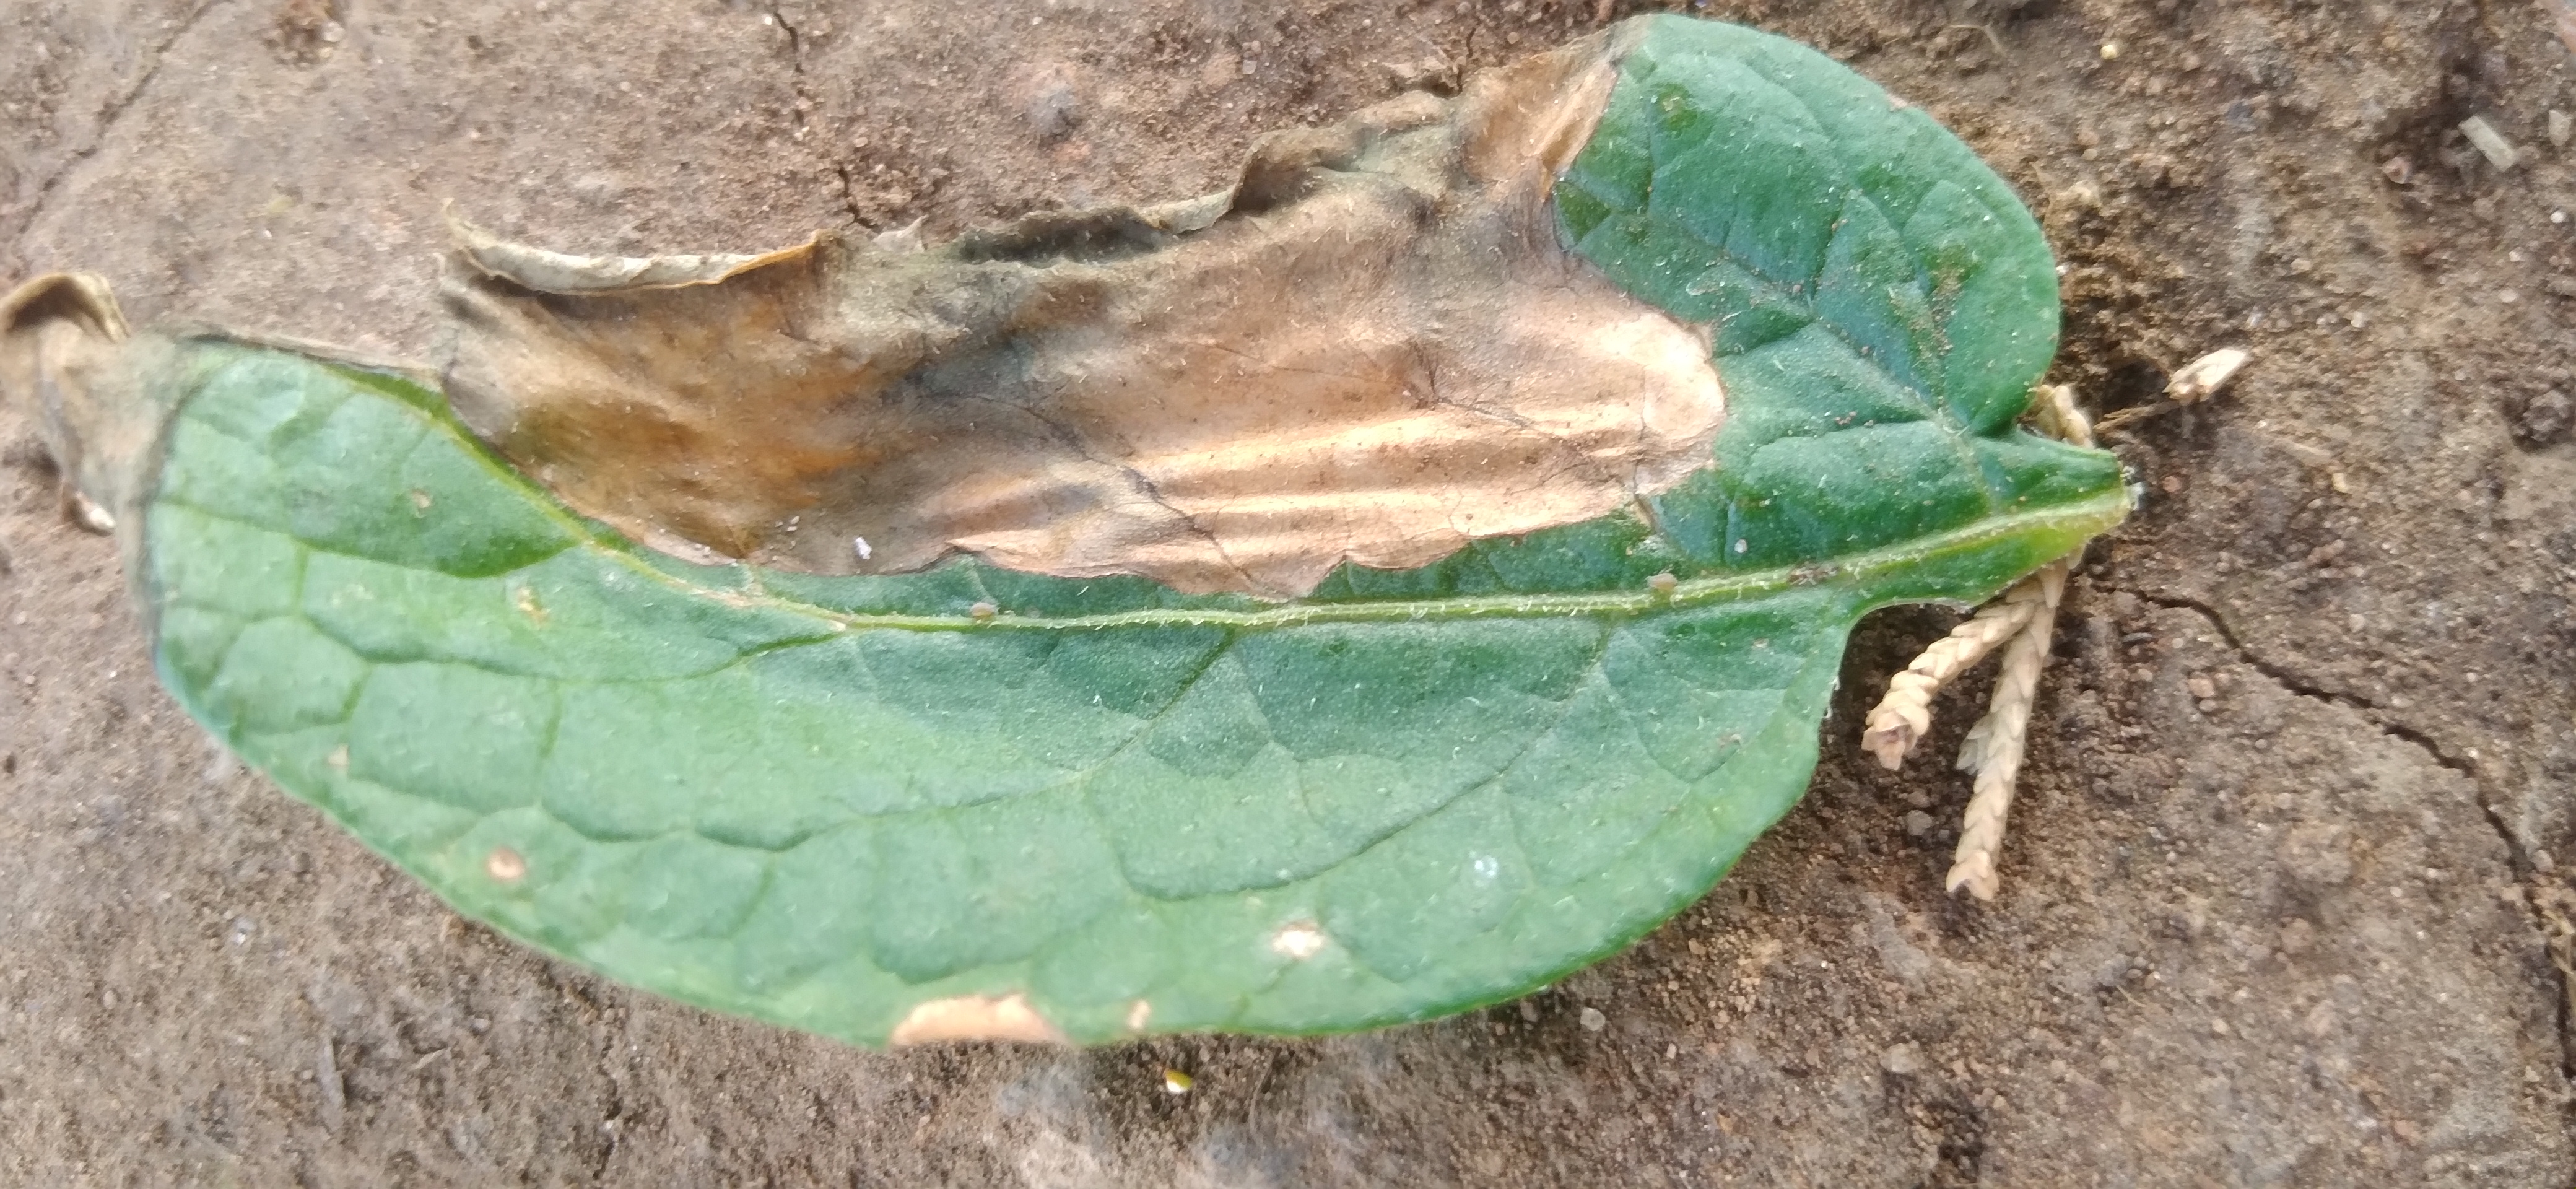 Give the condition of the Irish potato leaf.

early blight
